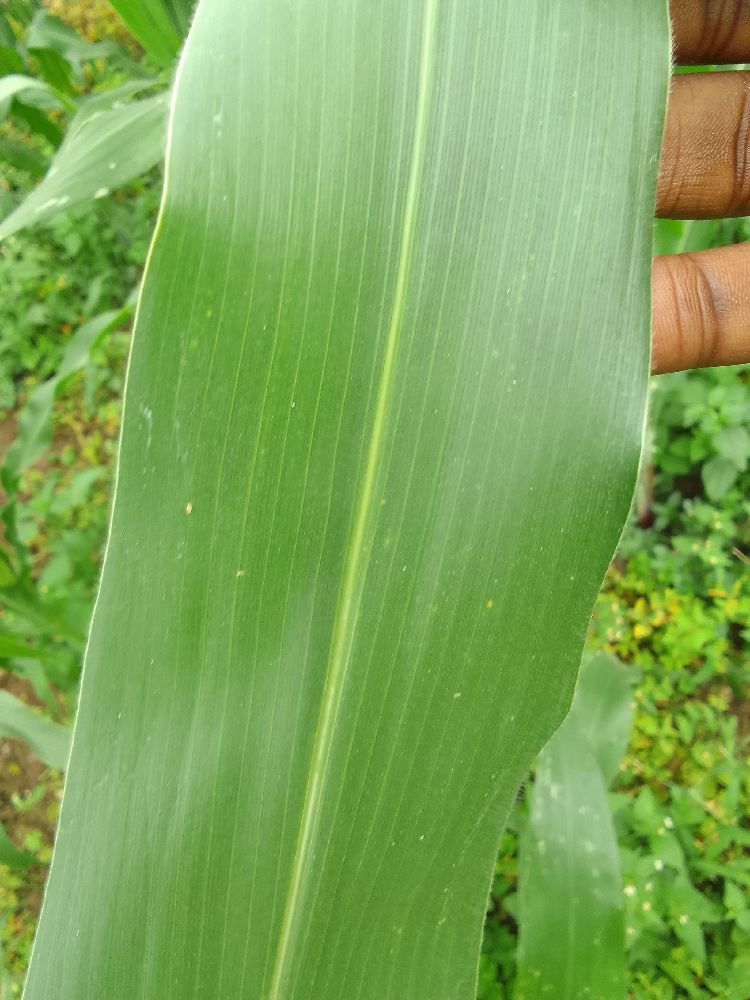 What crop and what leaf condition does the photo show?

maize, healthy
